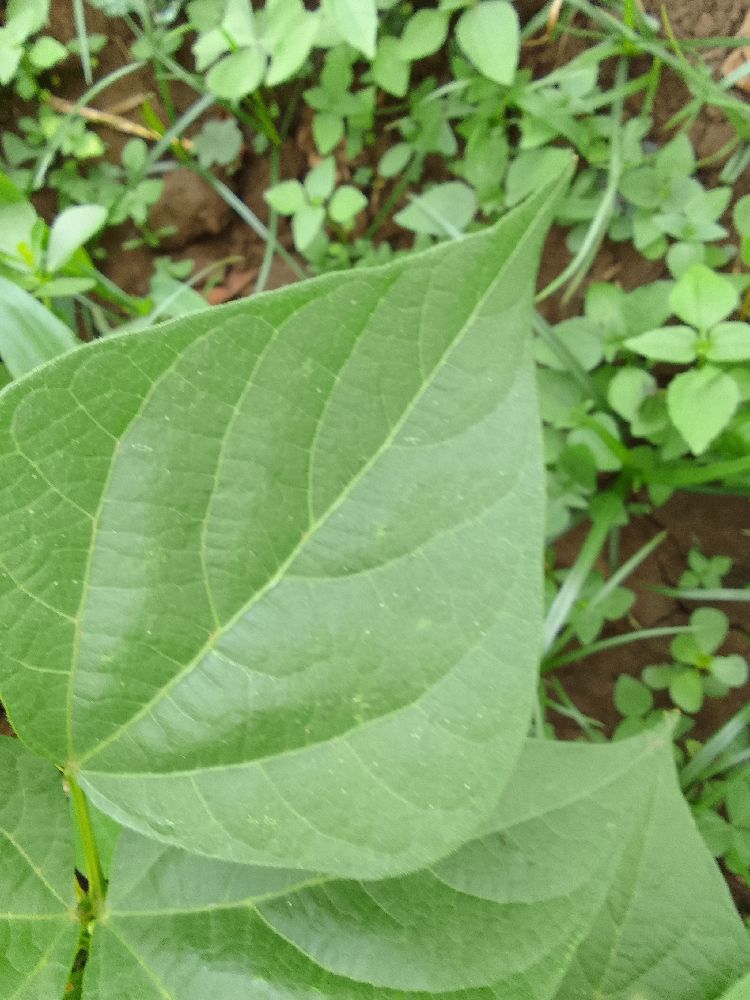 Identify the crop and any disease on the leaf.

common bean, healthy
